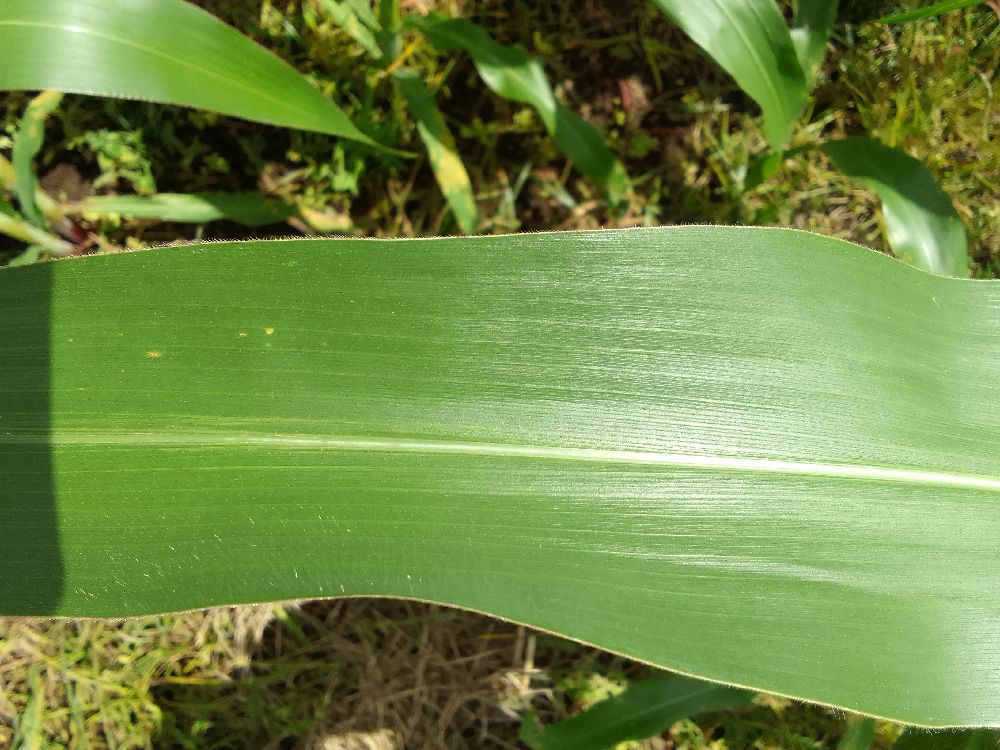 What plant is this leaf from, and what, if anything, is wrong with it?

maize, healthy
